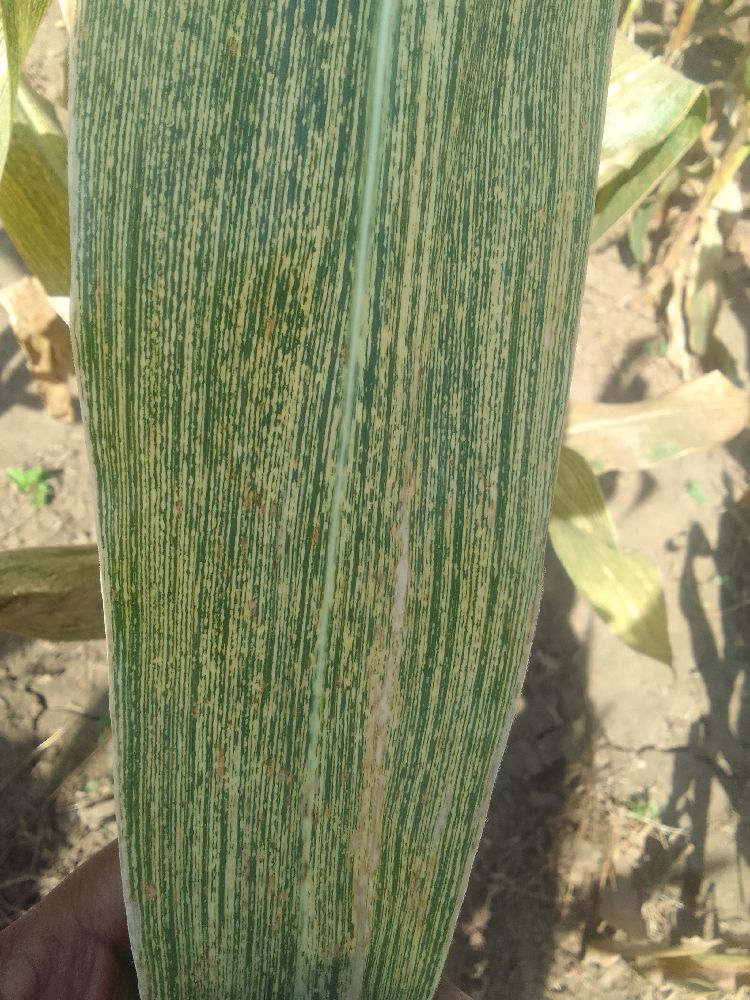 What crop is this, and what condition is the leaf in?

maize, maize streak virus
